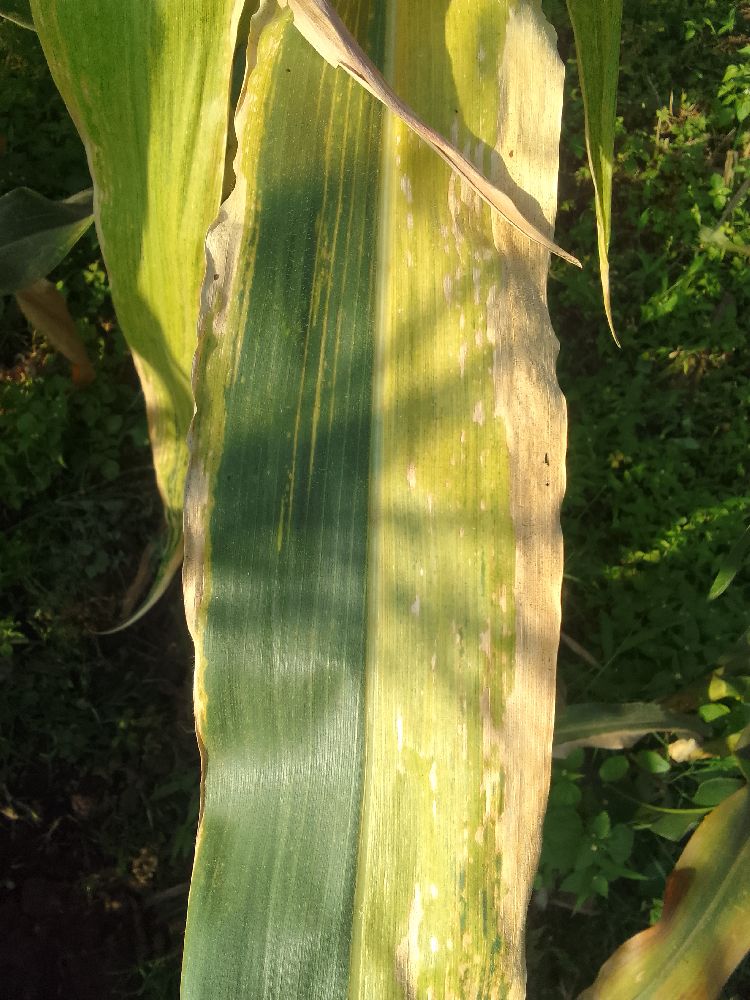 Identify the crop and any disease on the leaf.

maize, maize lethal necrosis
